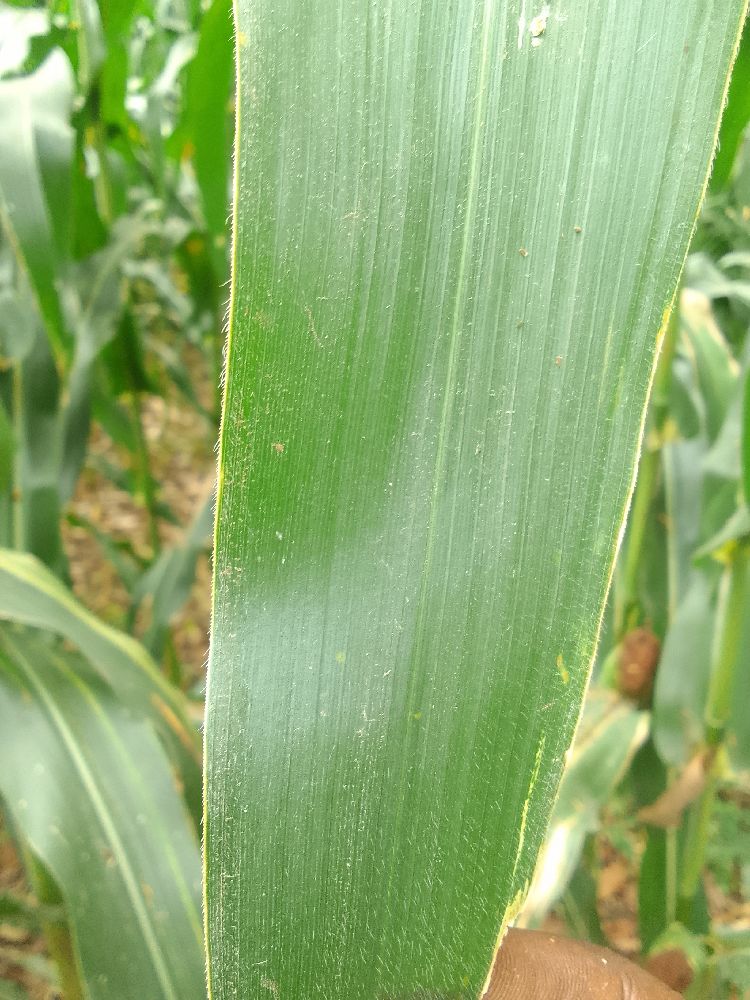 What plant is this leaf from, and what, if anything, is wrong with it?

maize, healthy
